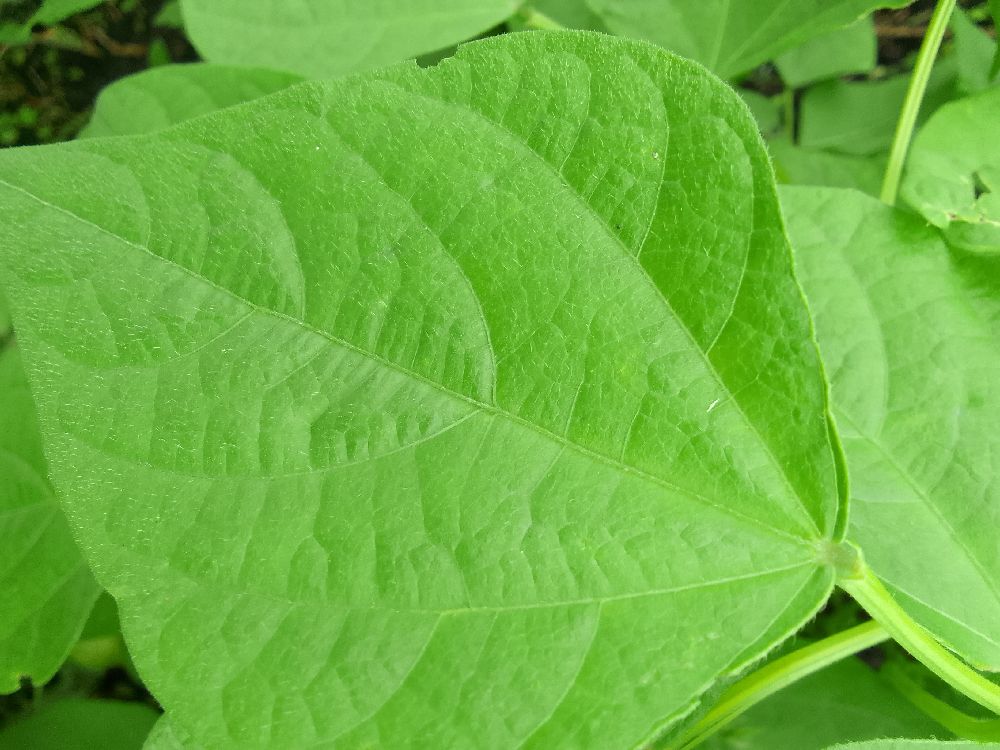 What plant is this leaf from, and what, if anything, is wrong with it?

common bean, healthy
